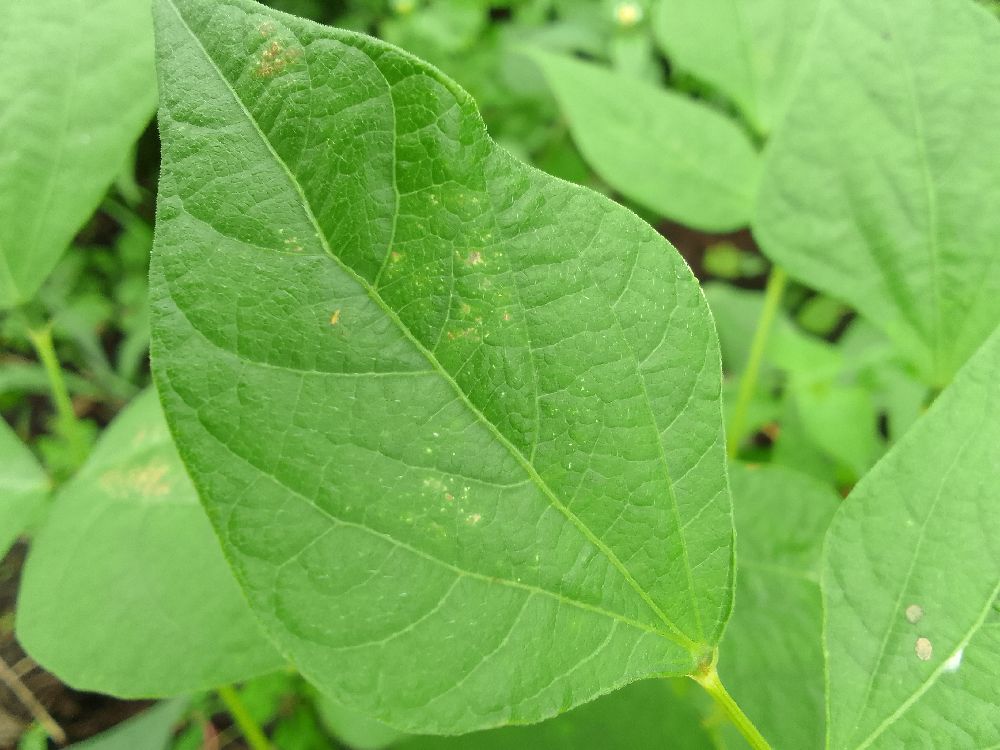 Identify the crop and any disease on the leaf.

common bean, healthy
